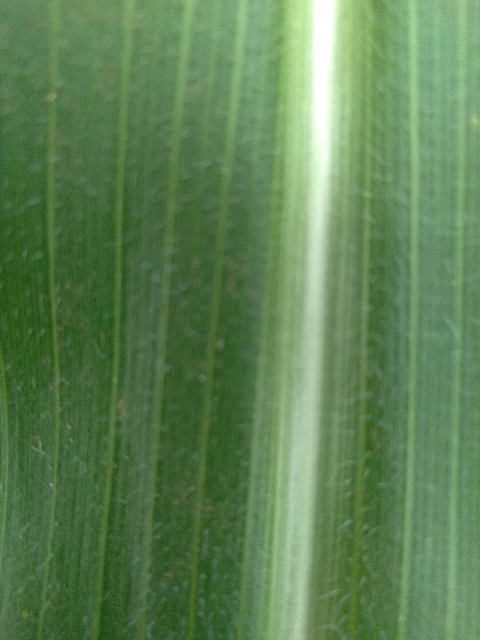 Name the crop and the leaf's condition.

maize, healthy
